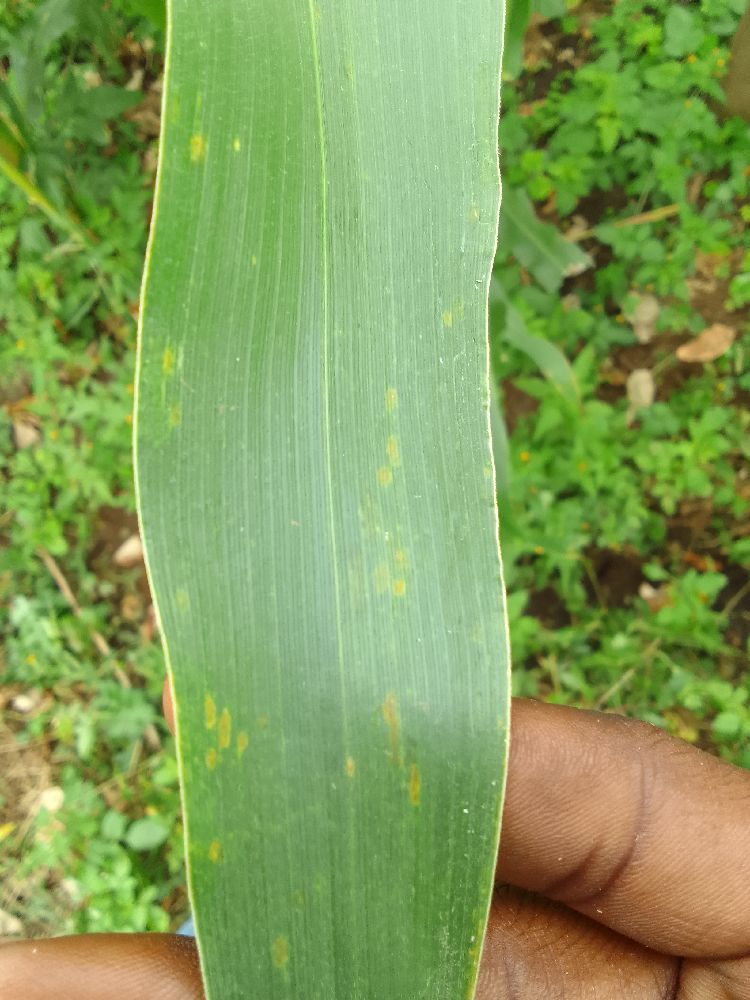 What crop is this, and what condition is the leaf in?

maize, healthy
